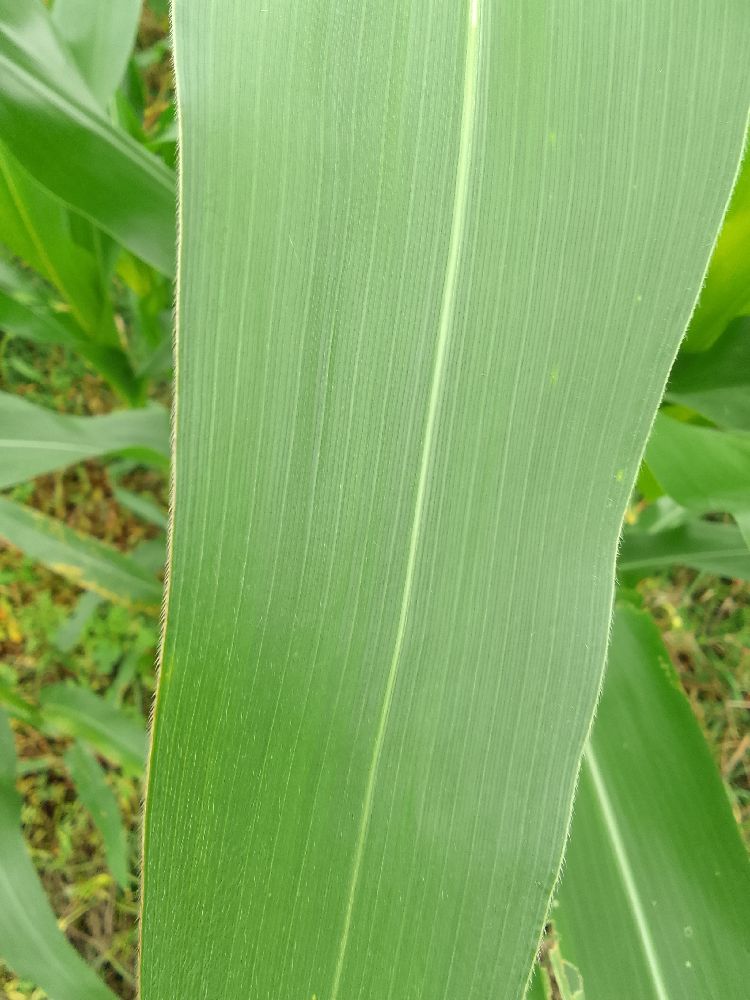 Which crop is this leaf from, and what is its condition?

maize, healthy
